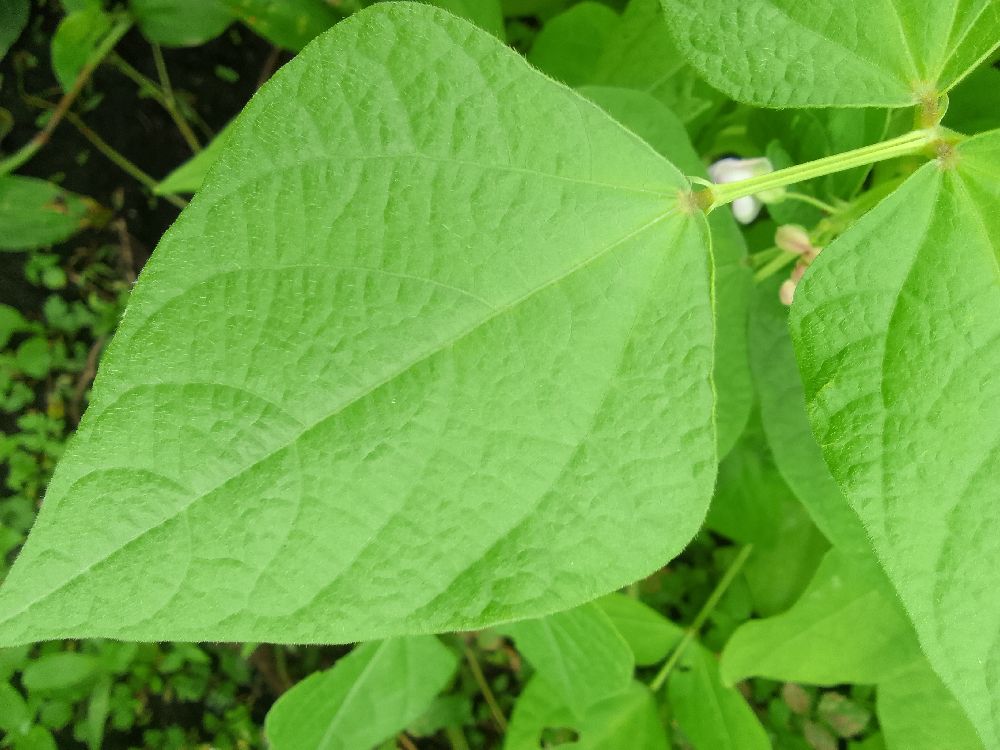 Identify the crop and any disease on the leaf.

common bean, healthy
